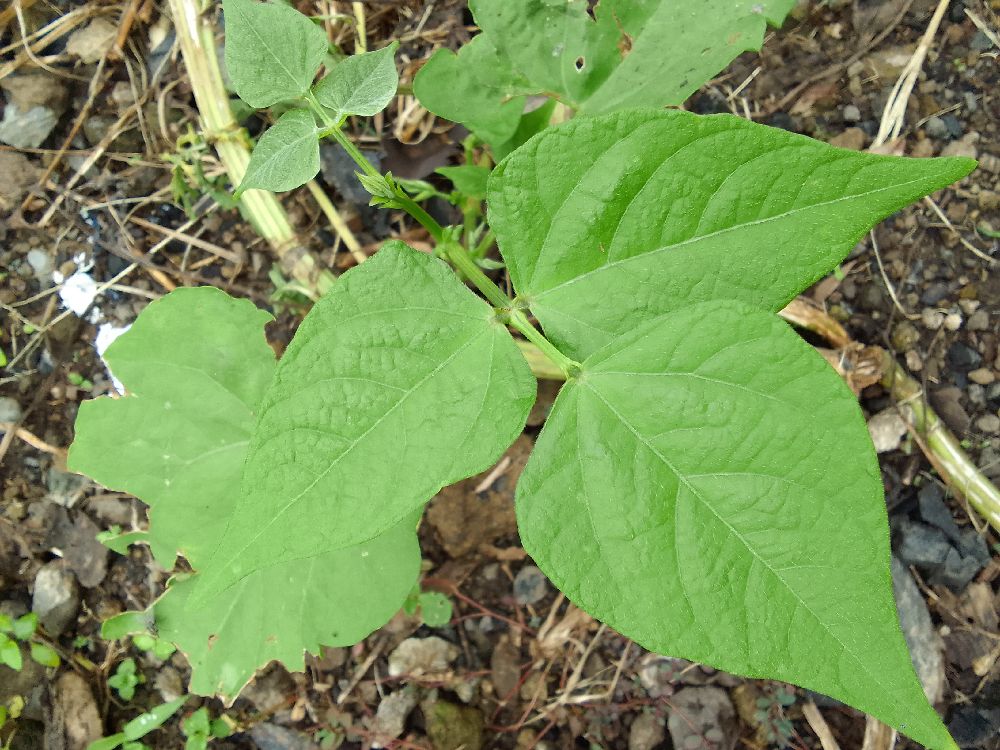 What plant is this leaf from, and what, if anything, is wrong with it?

common bean, healthy
